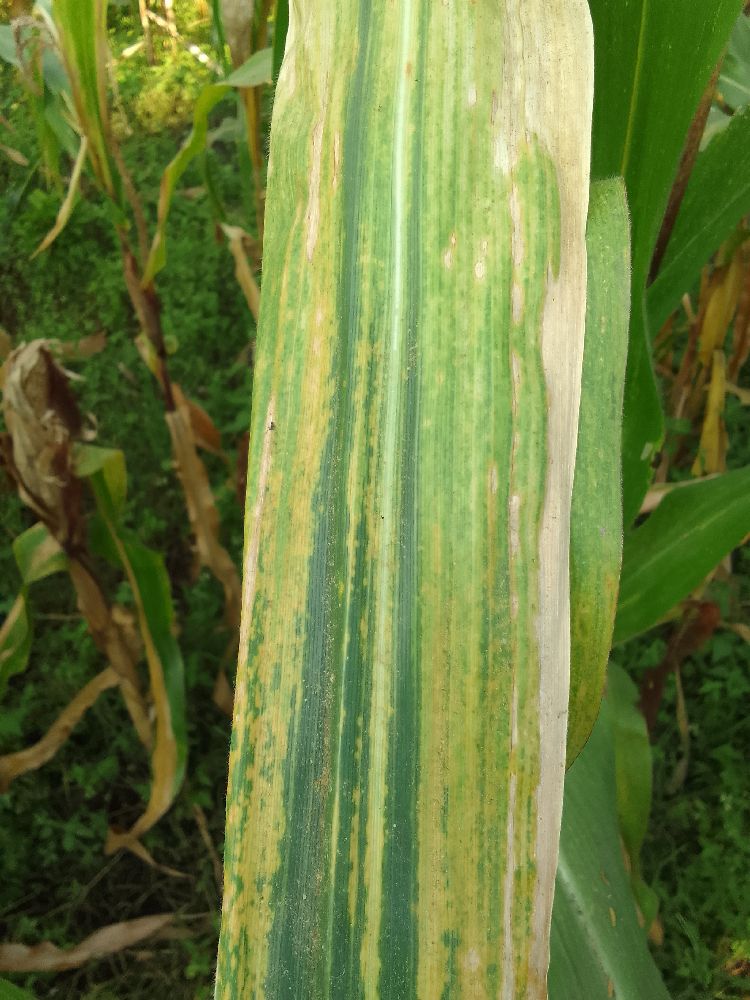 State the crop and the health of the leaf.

maize, maize lethal necrosis
